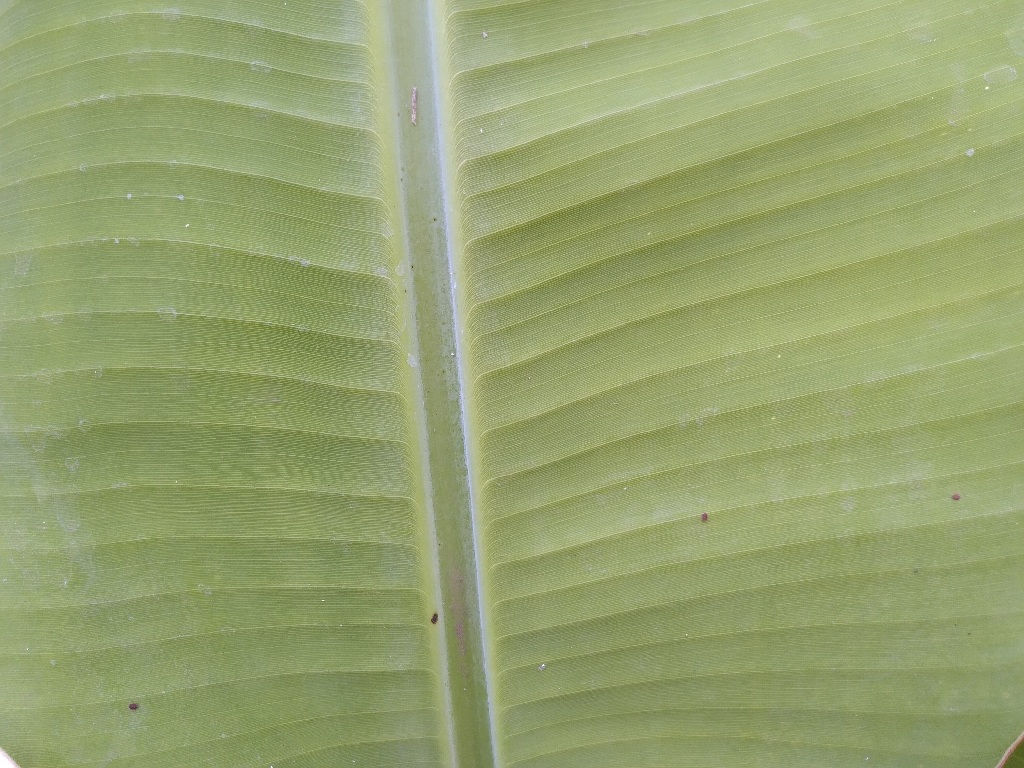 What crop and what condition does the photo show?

banana, healthy
